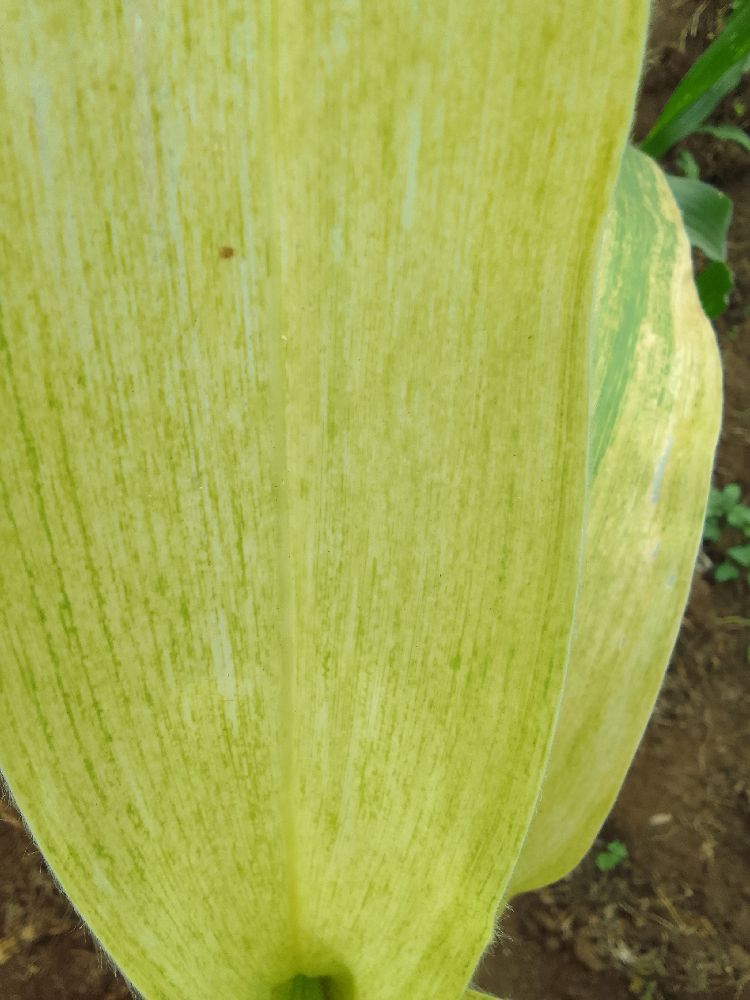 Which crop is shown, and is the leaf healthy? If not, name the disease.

maize, maize lethal necrosis
